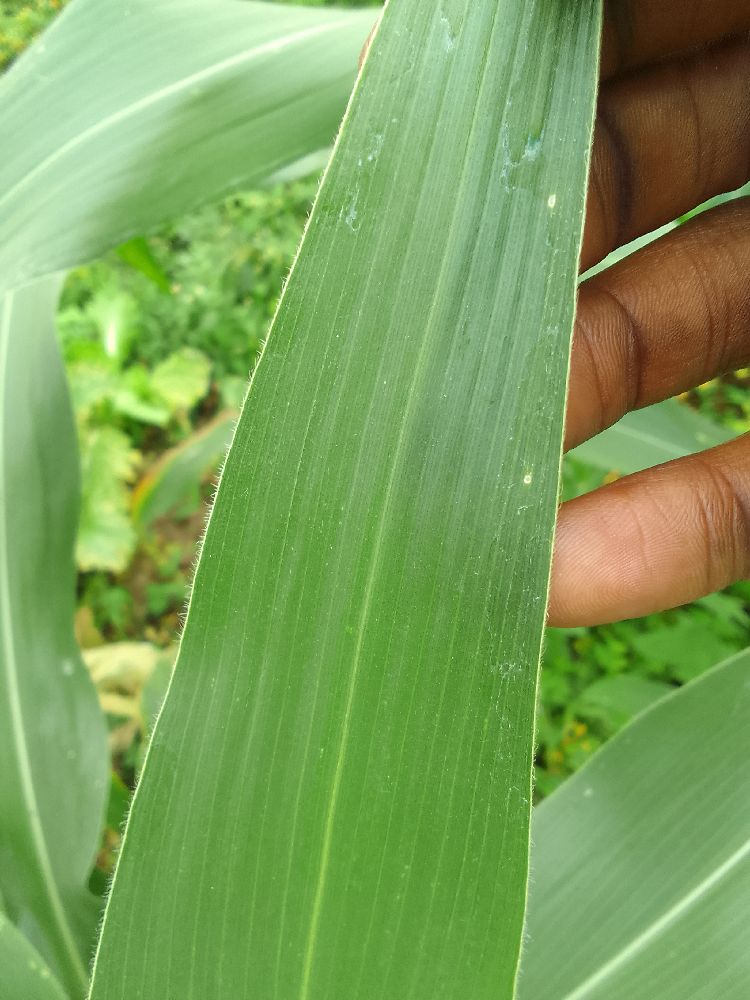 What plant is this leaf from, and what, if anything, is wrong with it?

maize, healthy
